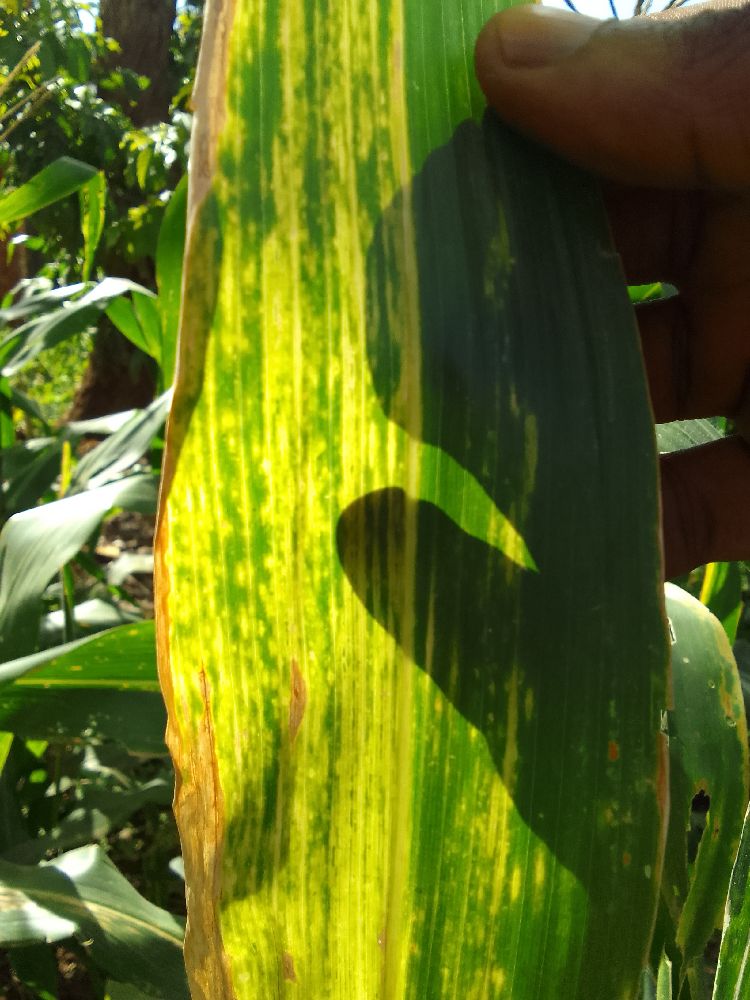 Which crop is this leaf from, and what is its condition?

maize, maize lethal necrosis
